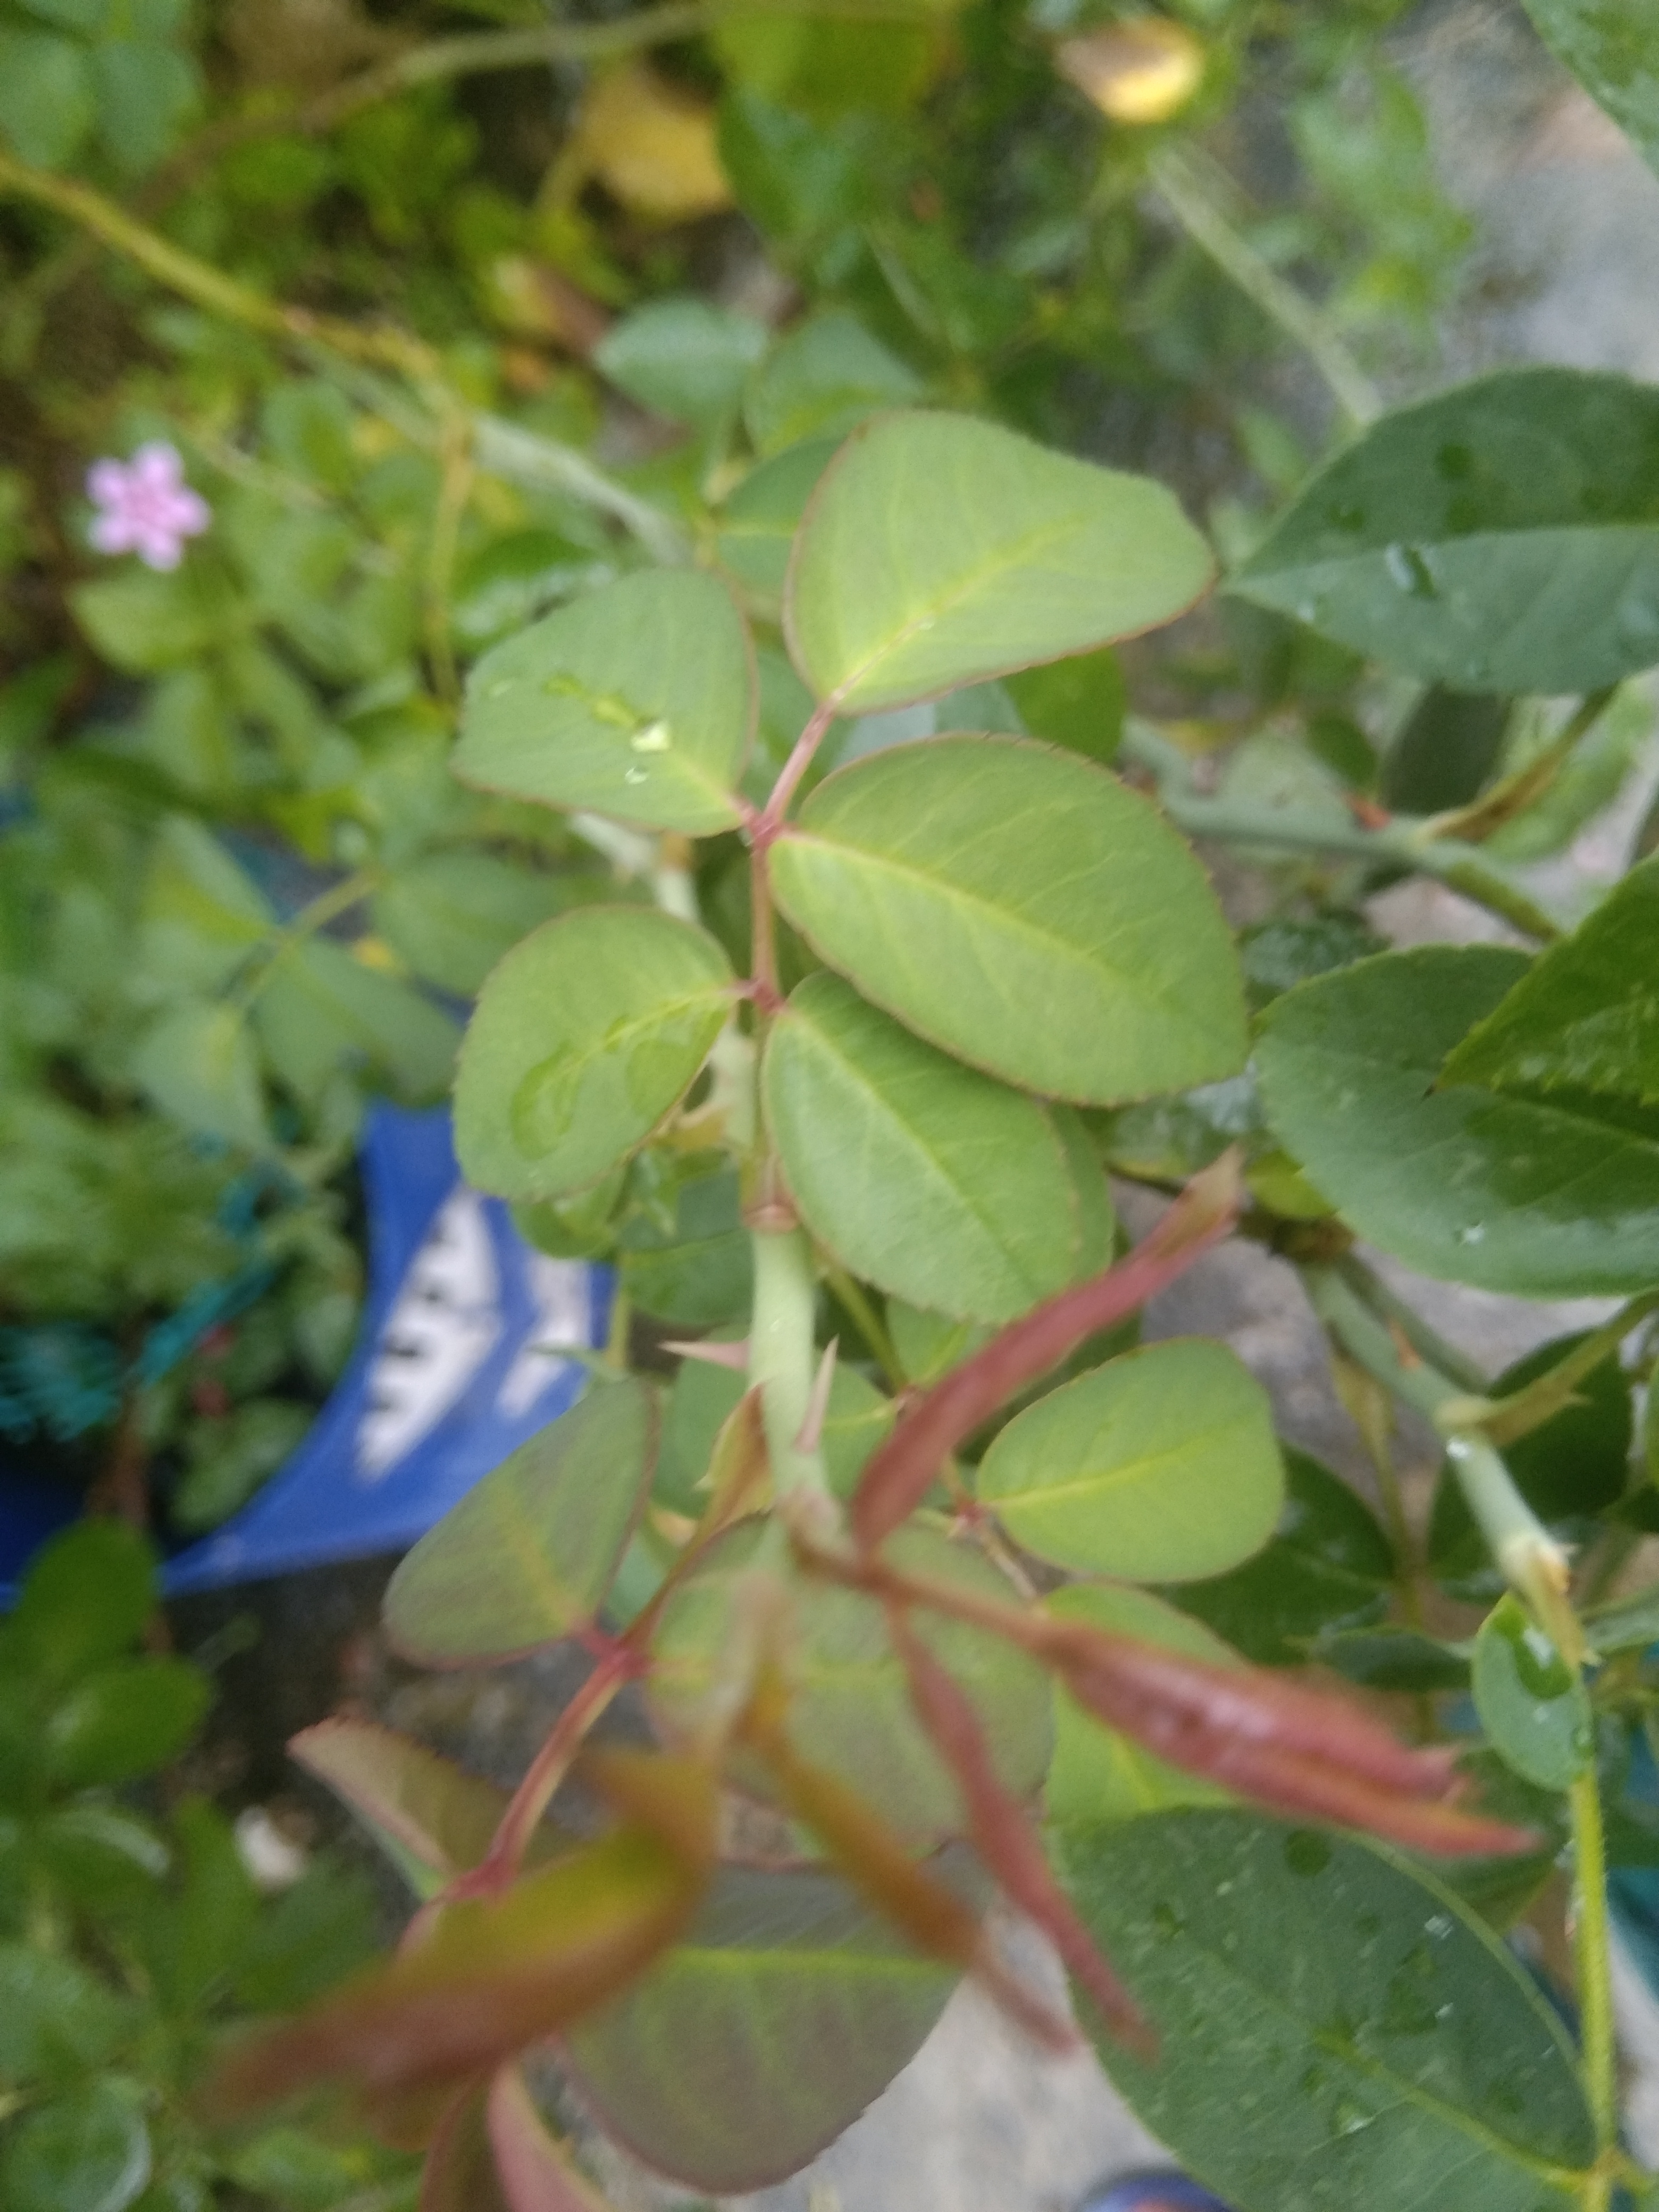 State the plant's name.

rose
